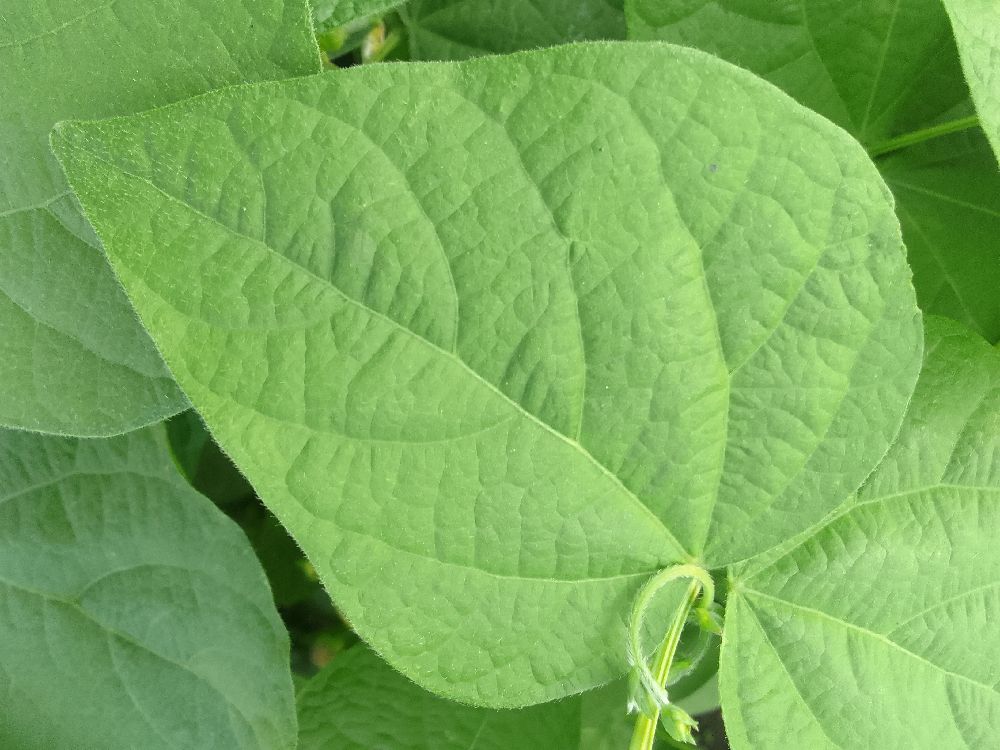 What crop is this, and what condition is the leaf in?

common bean, healthy
